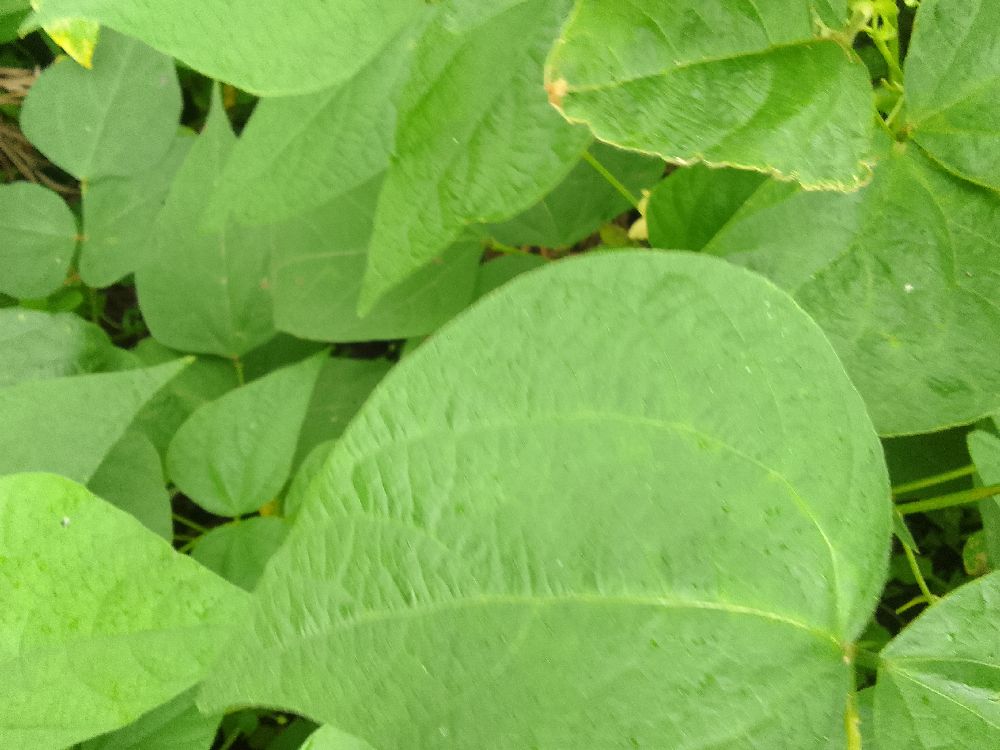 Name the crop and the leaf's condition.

common bean, healthy
